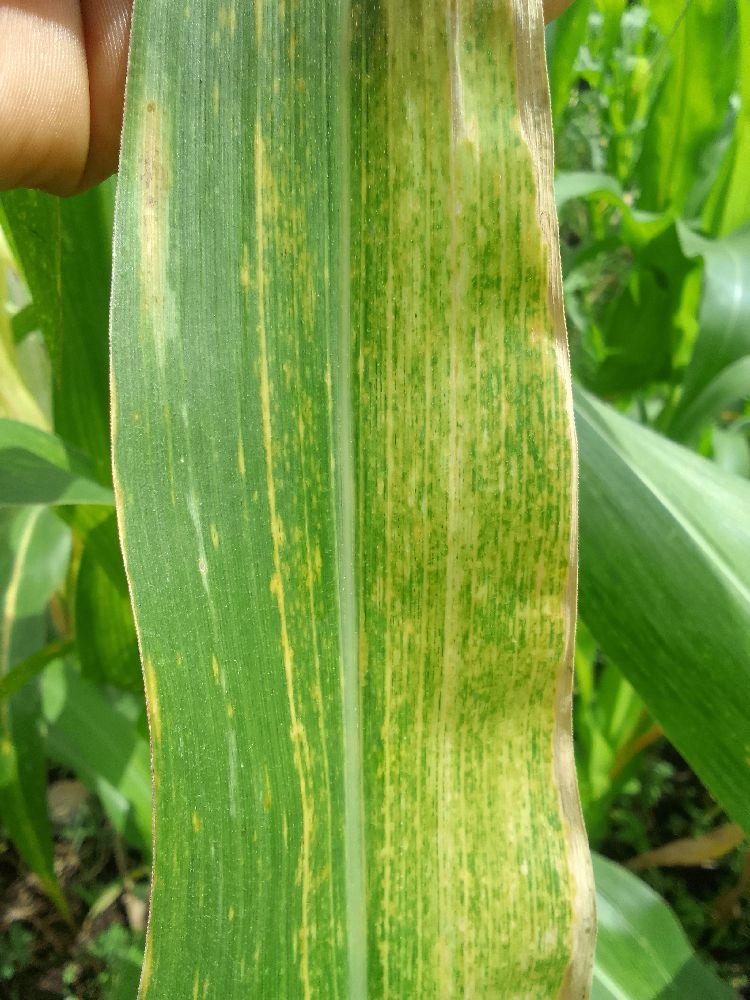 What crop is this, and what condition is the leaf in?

maize, maize lethal necrosis
